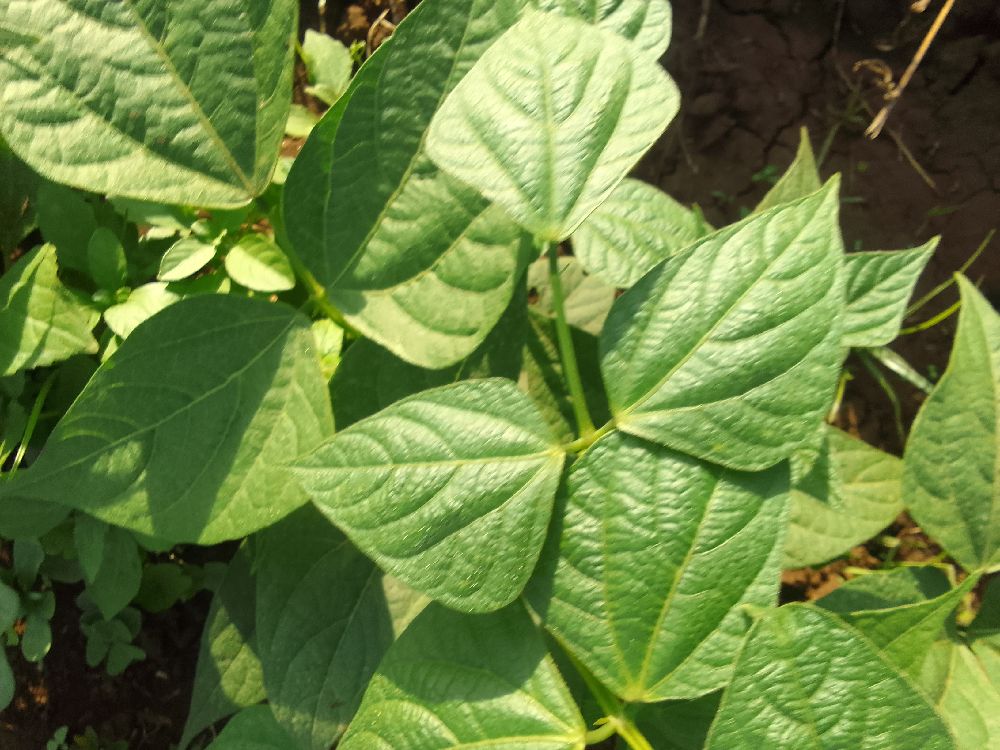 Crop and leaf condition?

common bean, healthy
